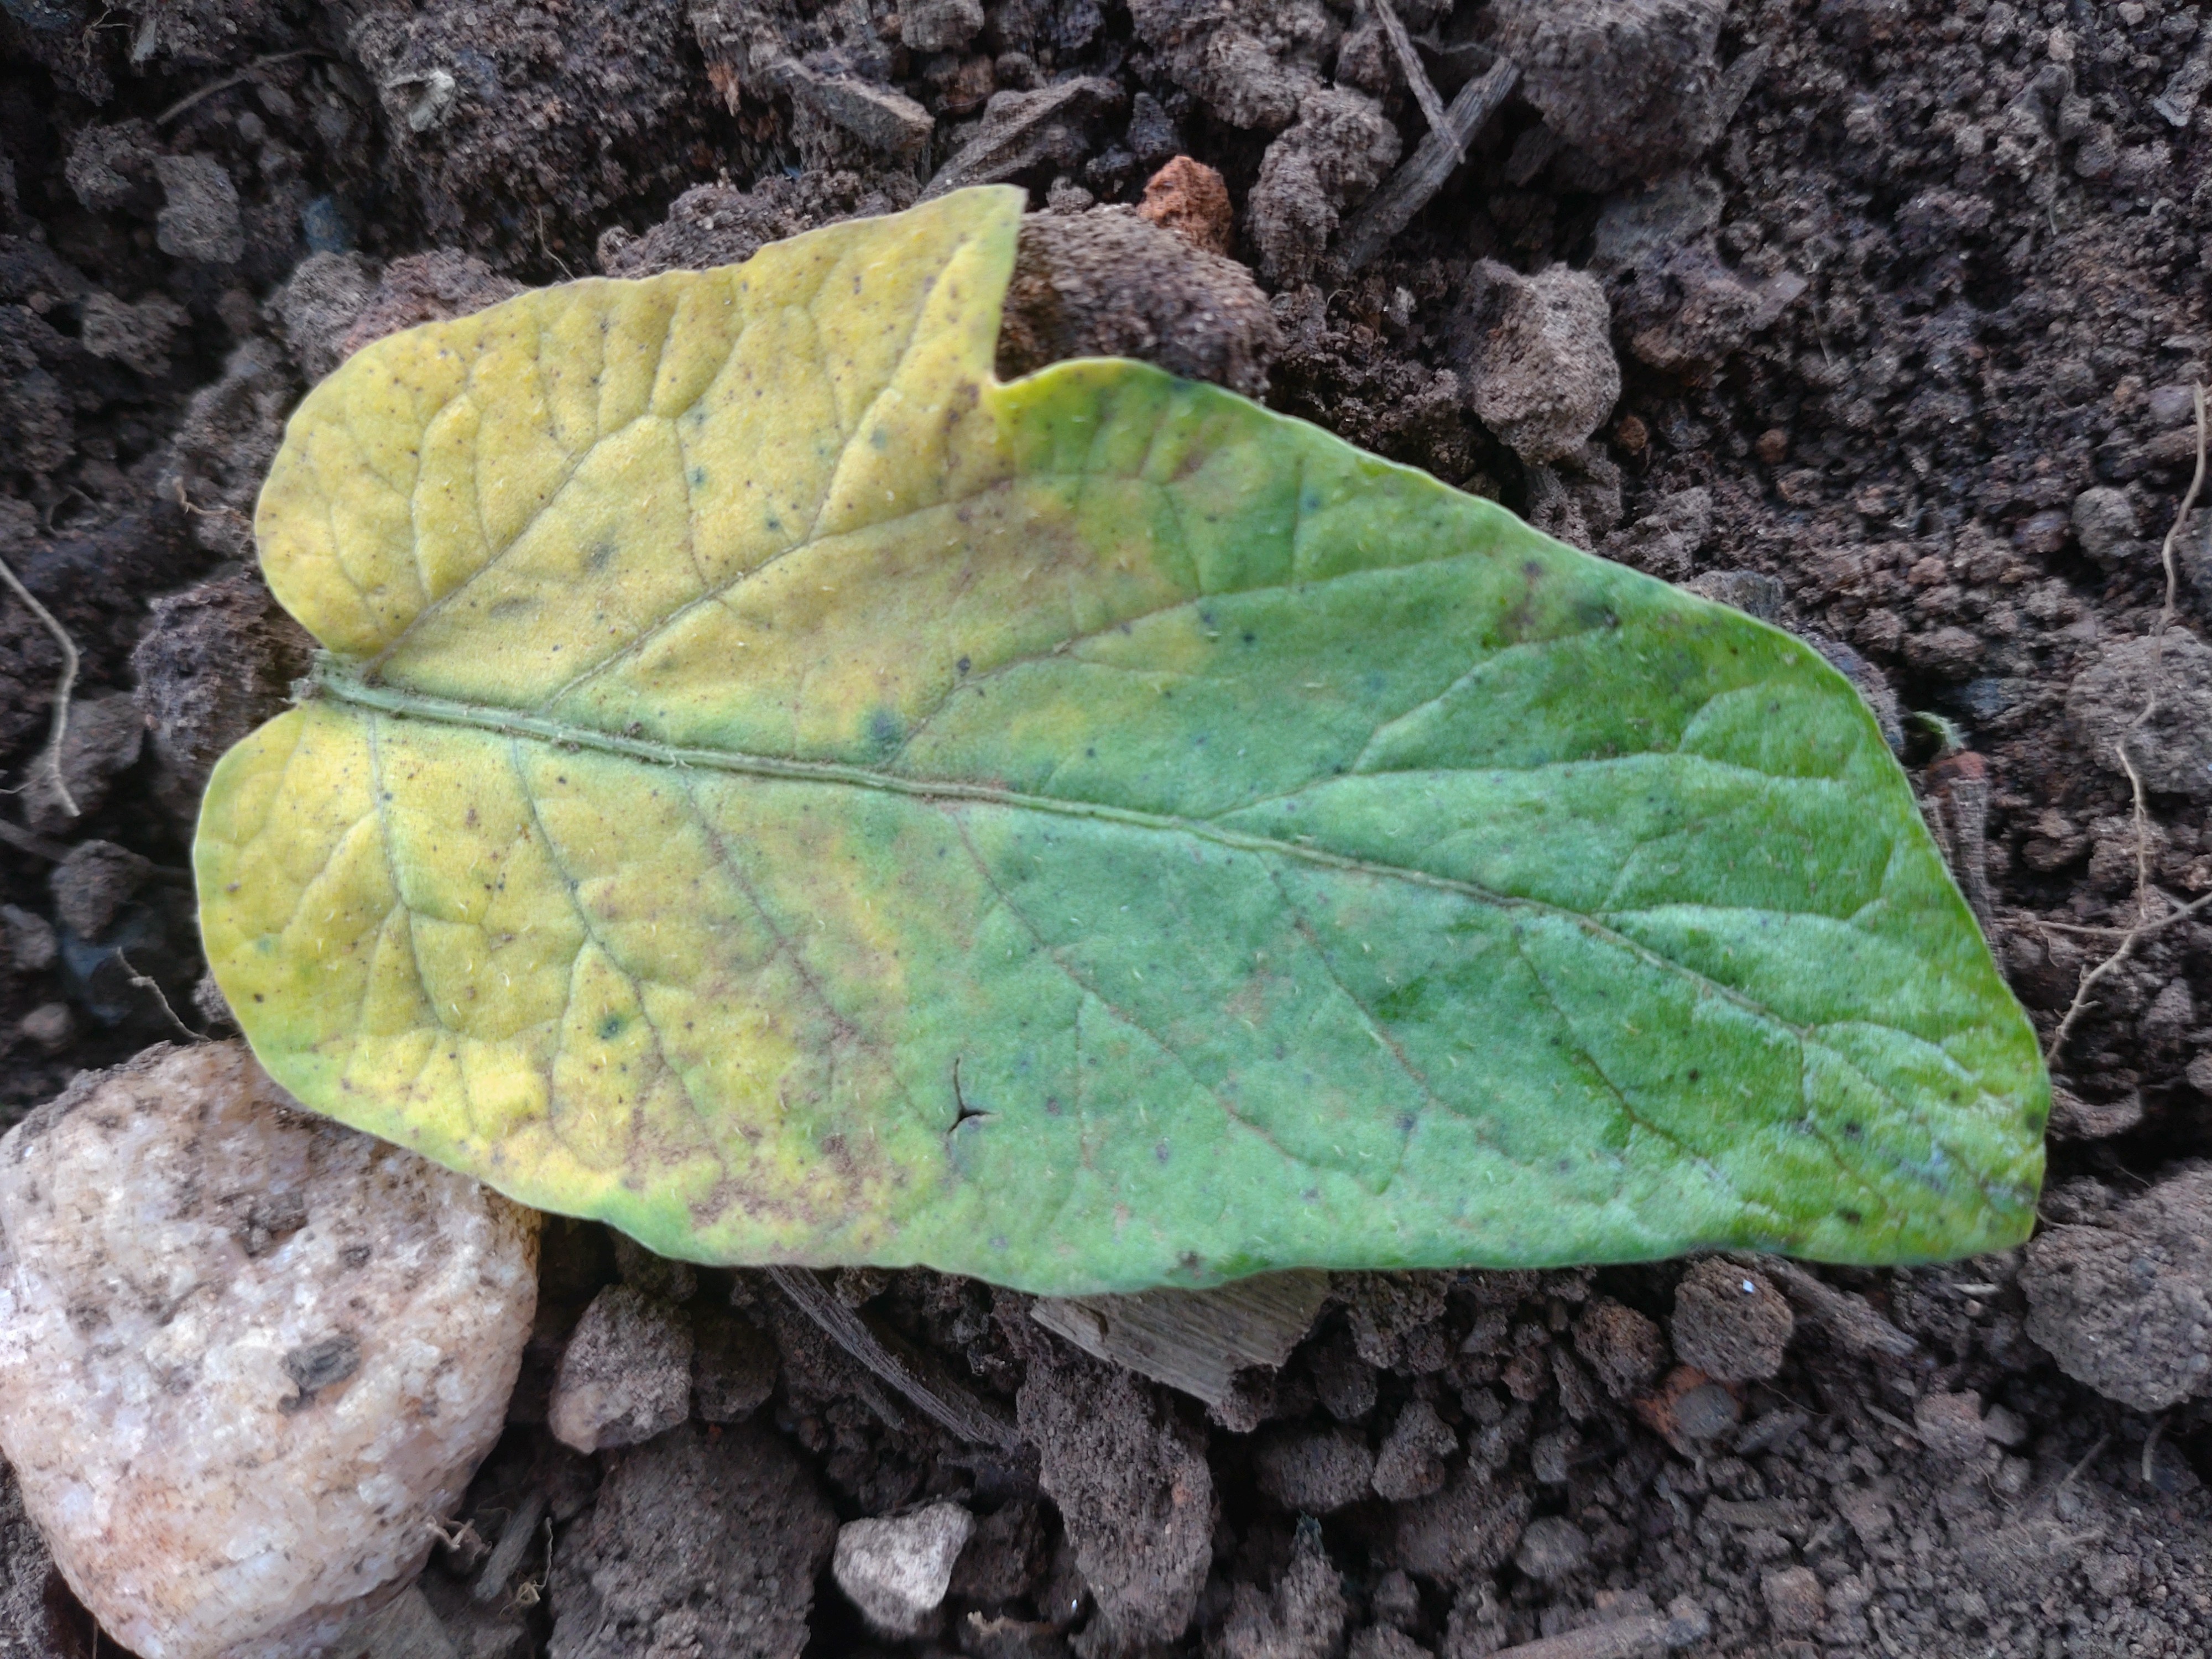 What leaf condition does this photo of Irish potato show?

late blight
